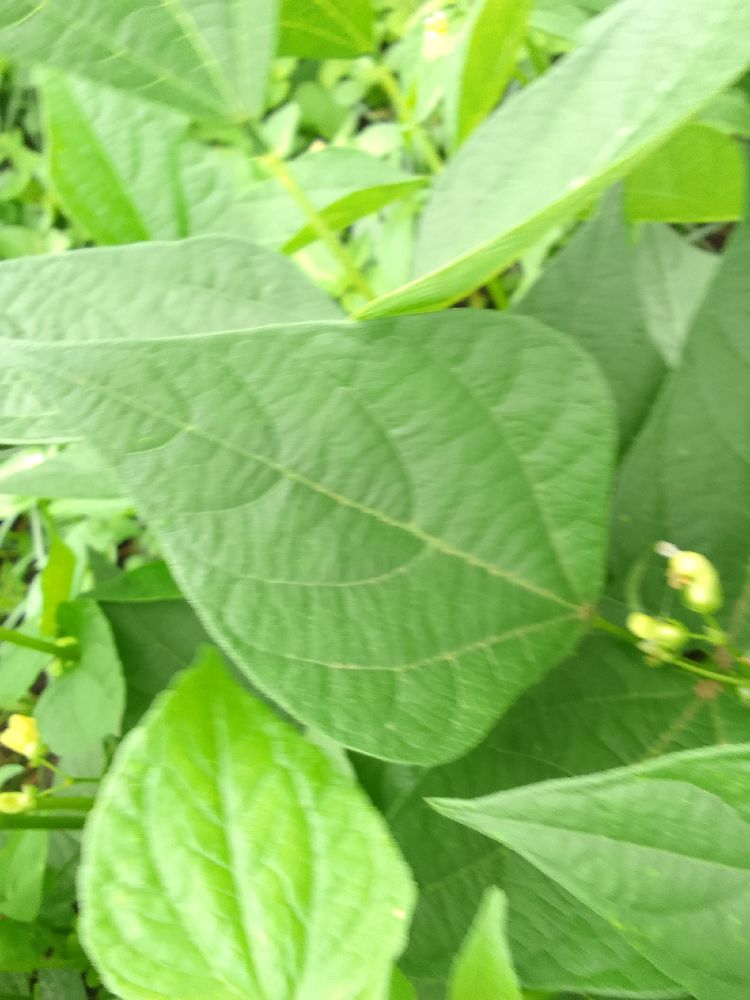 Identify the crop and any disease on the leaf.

common bean, healthy
